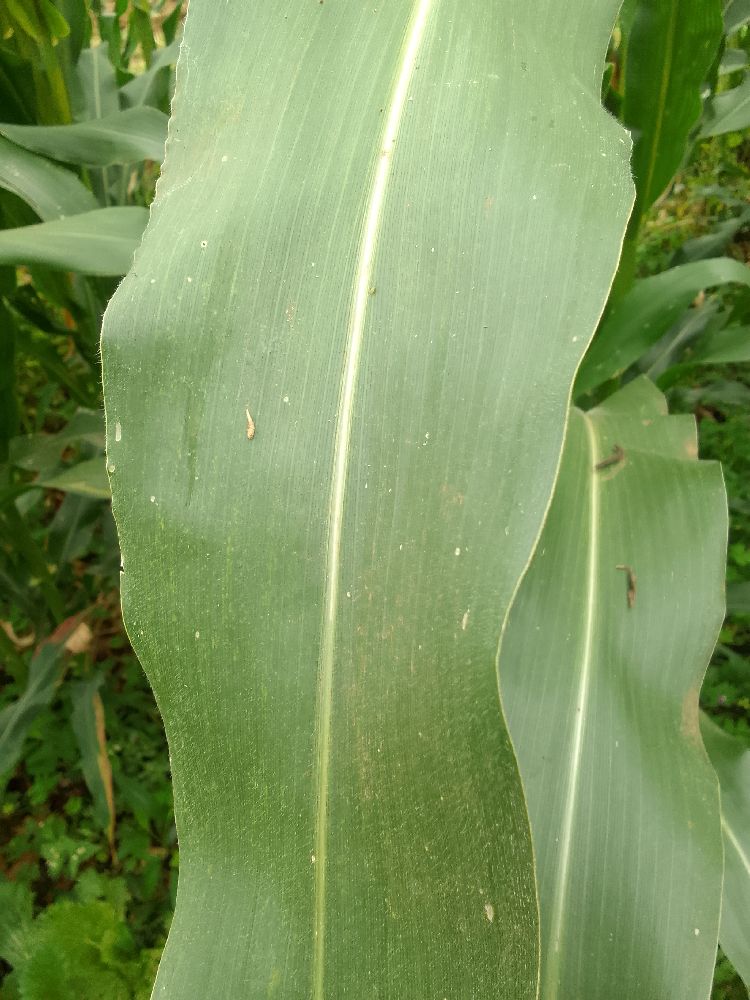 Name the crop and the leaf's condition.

maize, healthy
